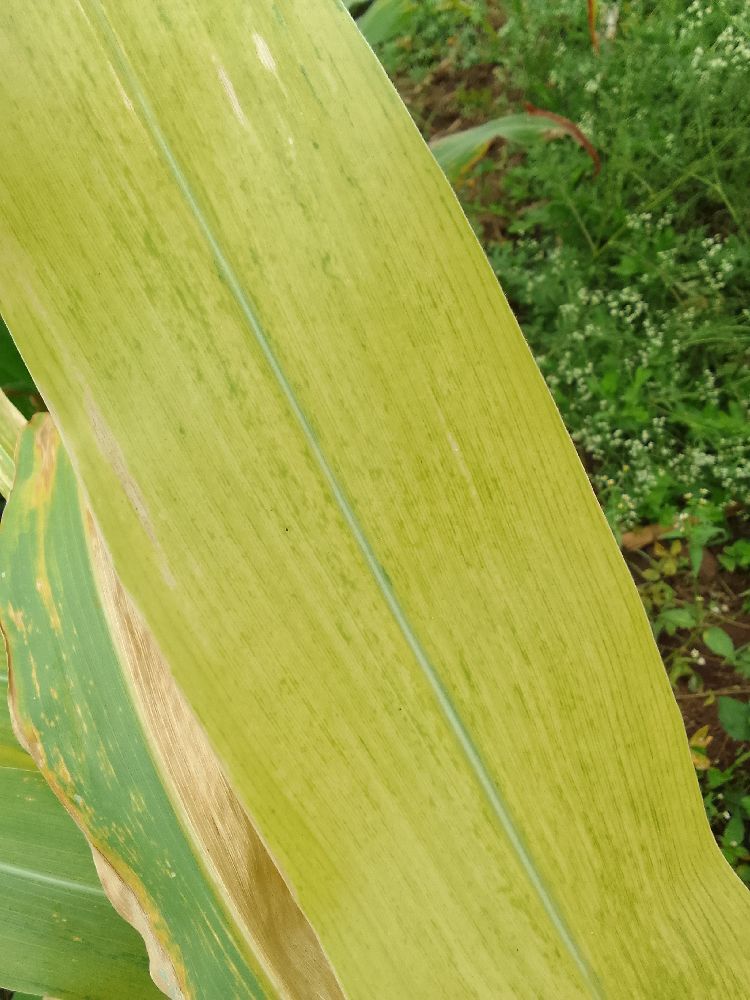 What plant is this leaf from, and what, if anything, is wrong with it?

maize, maize lethal necrosis
